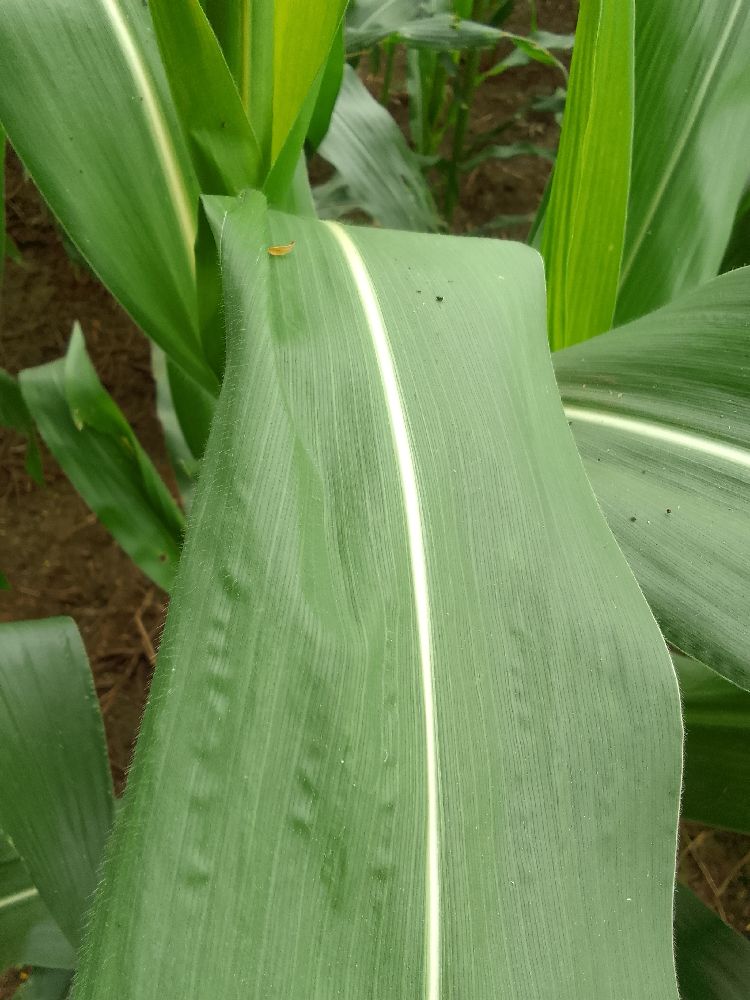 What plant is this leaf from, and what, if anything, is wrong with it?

maize, healthy
